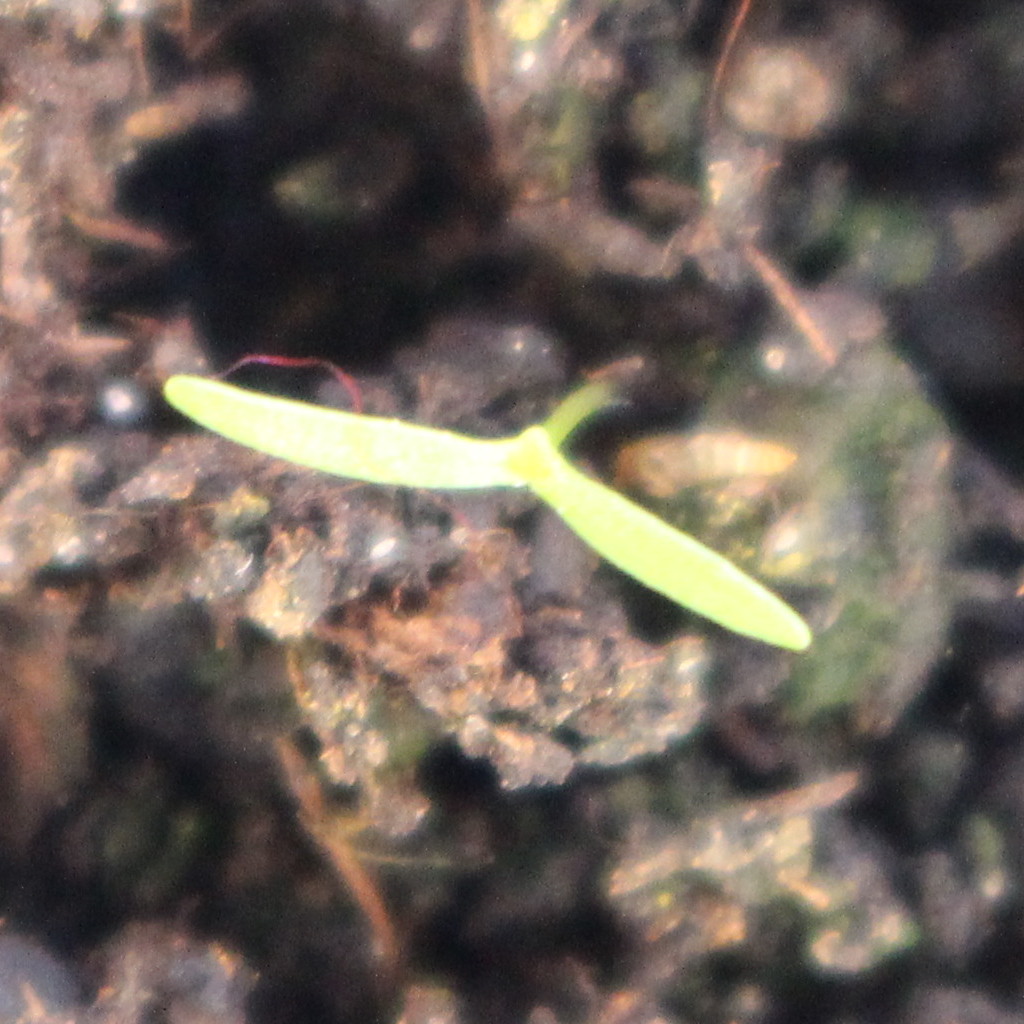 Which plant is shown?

Papaver rhoeas
